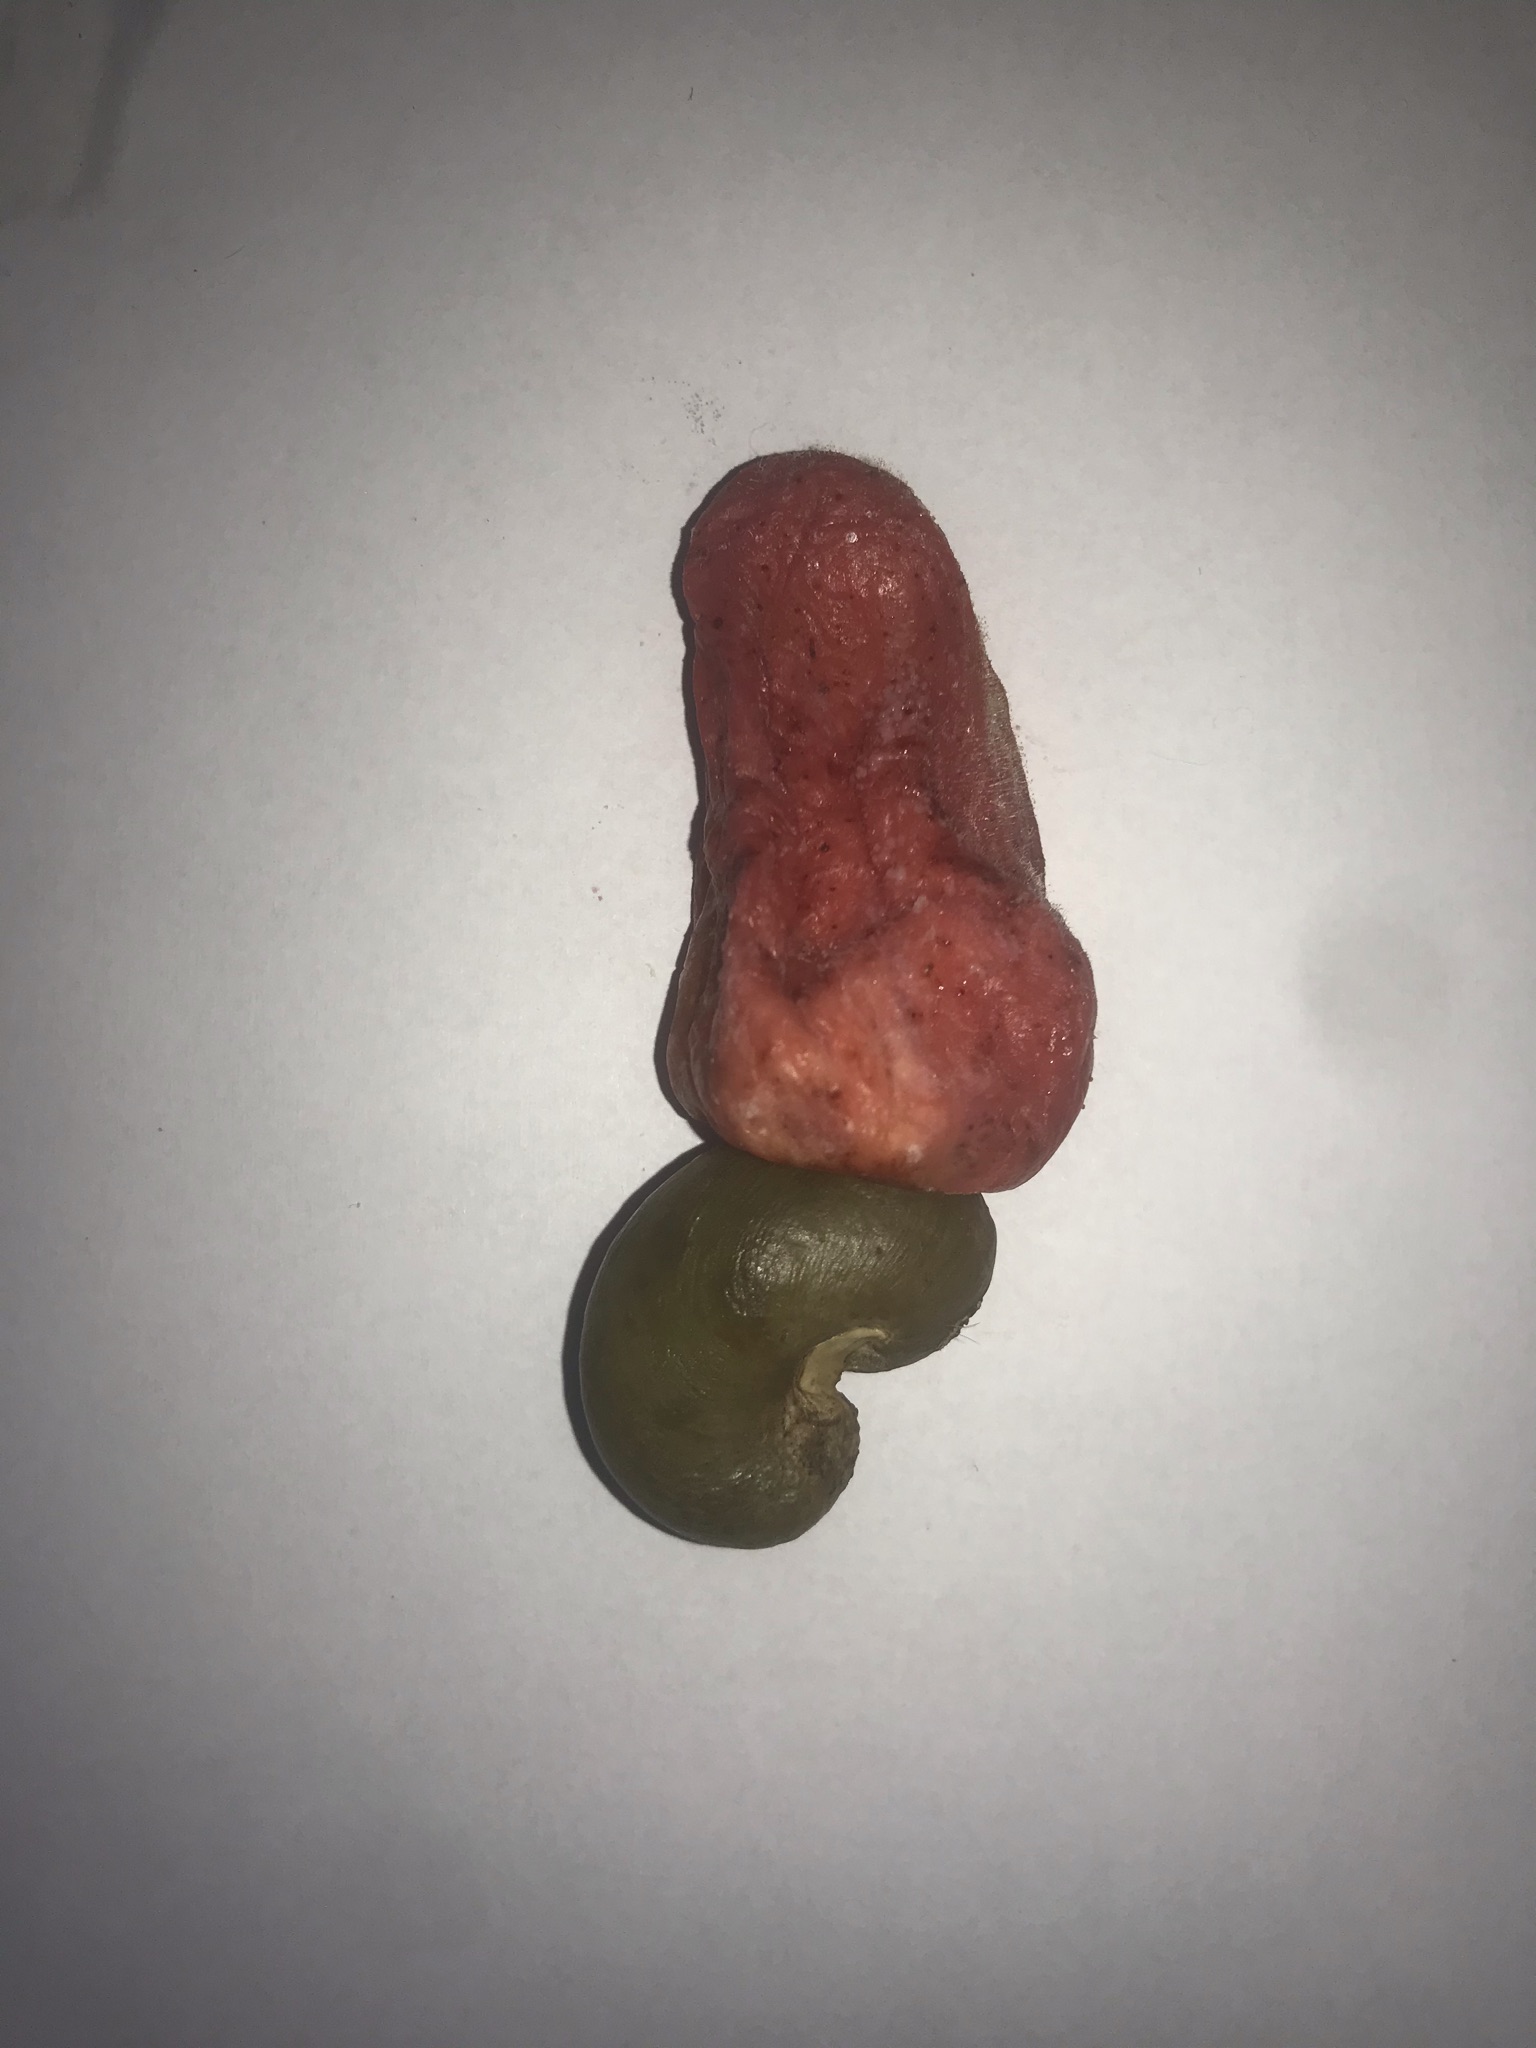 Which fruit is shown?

caju vermelho
